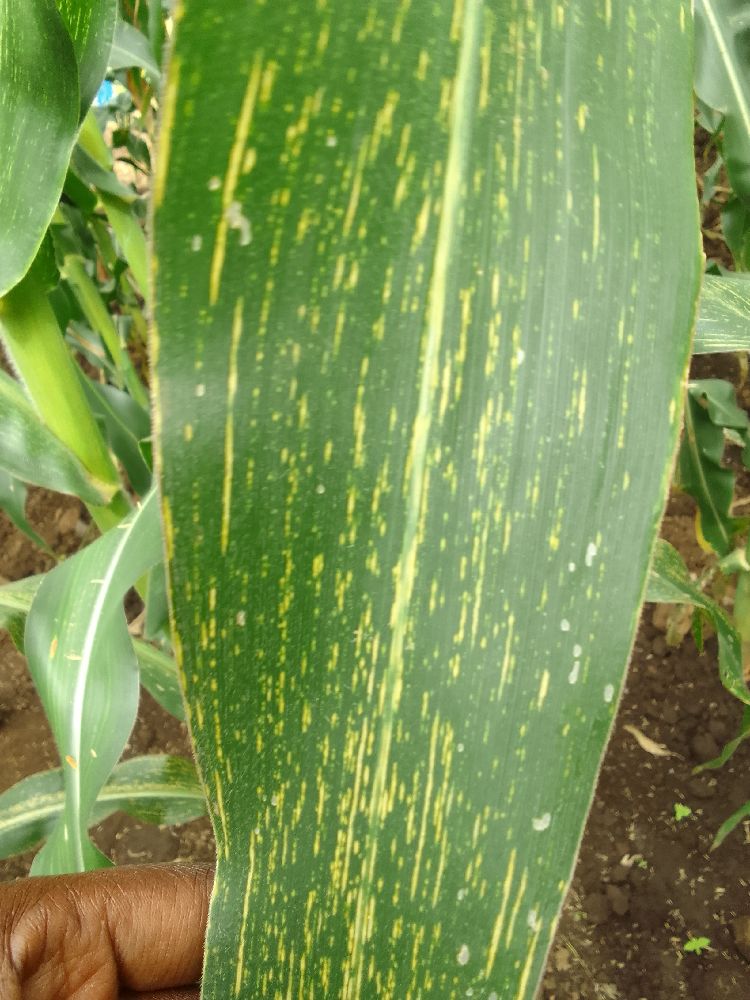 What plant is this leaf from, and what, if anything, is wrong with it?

maize, maize streak virus
